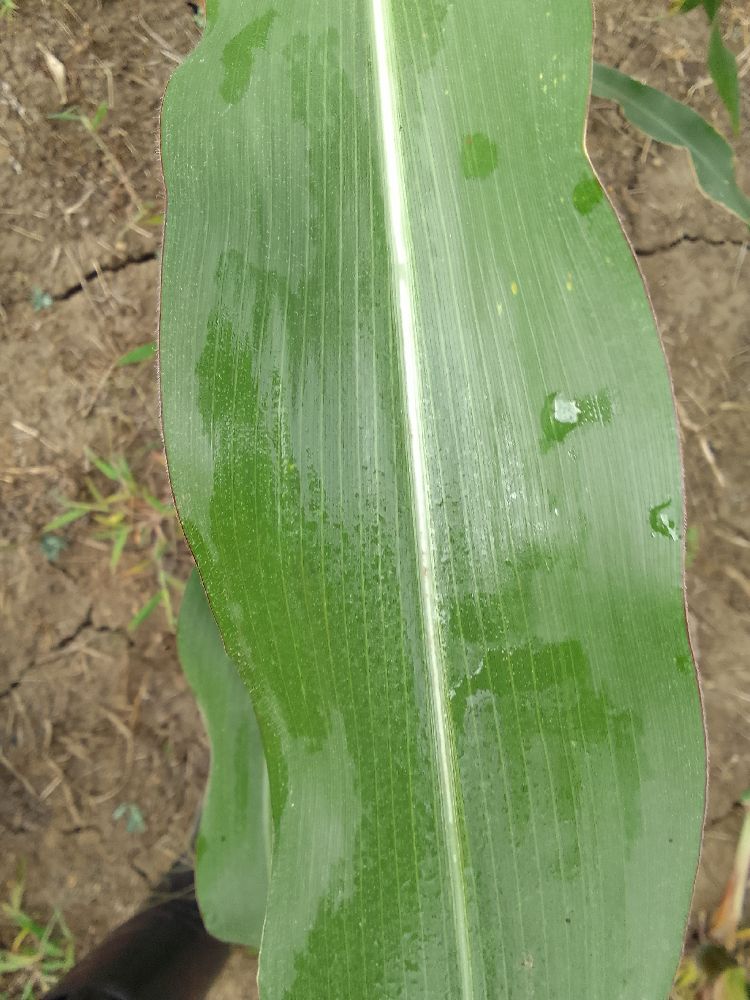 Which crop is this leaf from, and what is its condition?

maize, healthy
